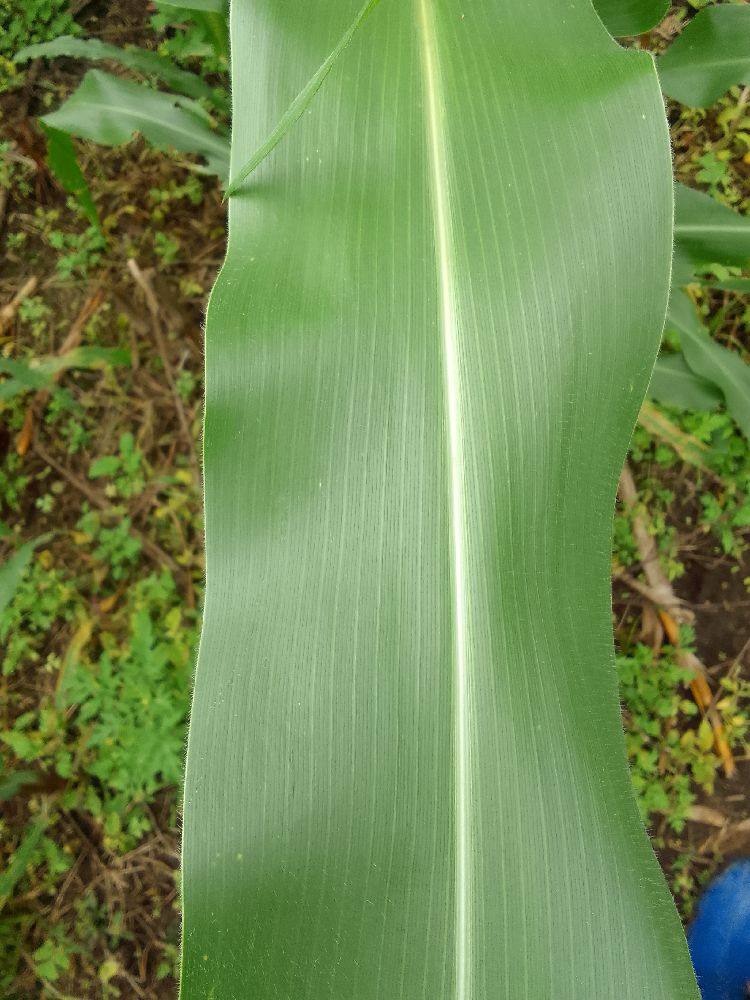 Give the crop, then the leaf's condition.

maize, healthy
